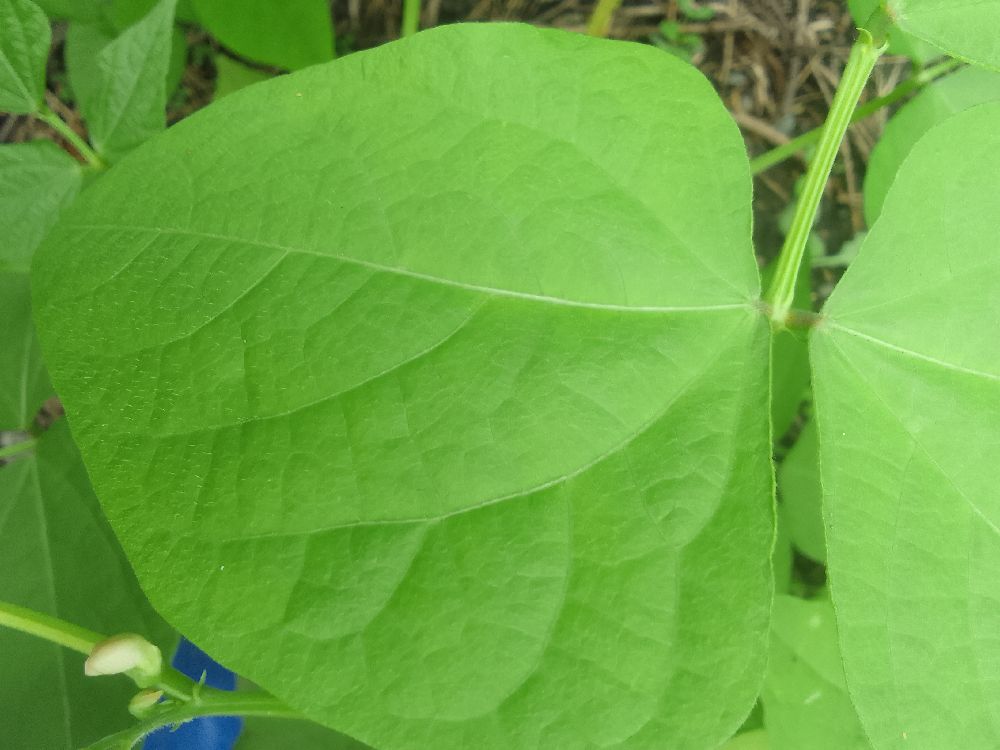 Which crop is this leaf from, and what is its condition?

common bean, healthy
